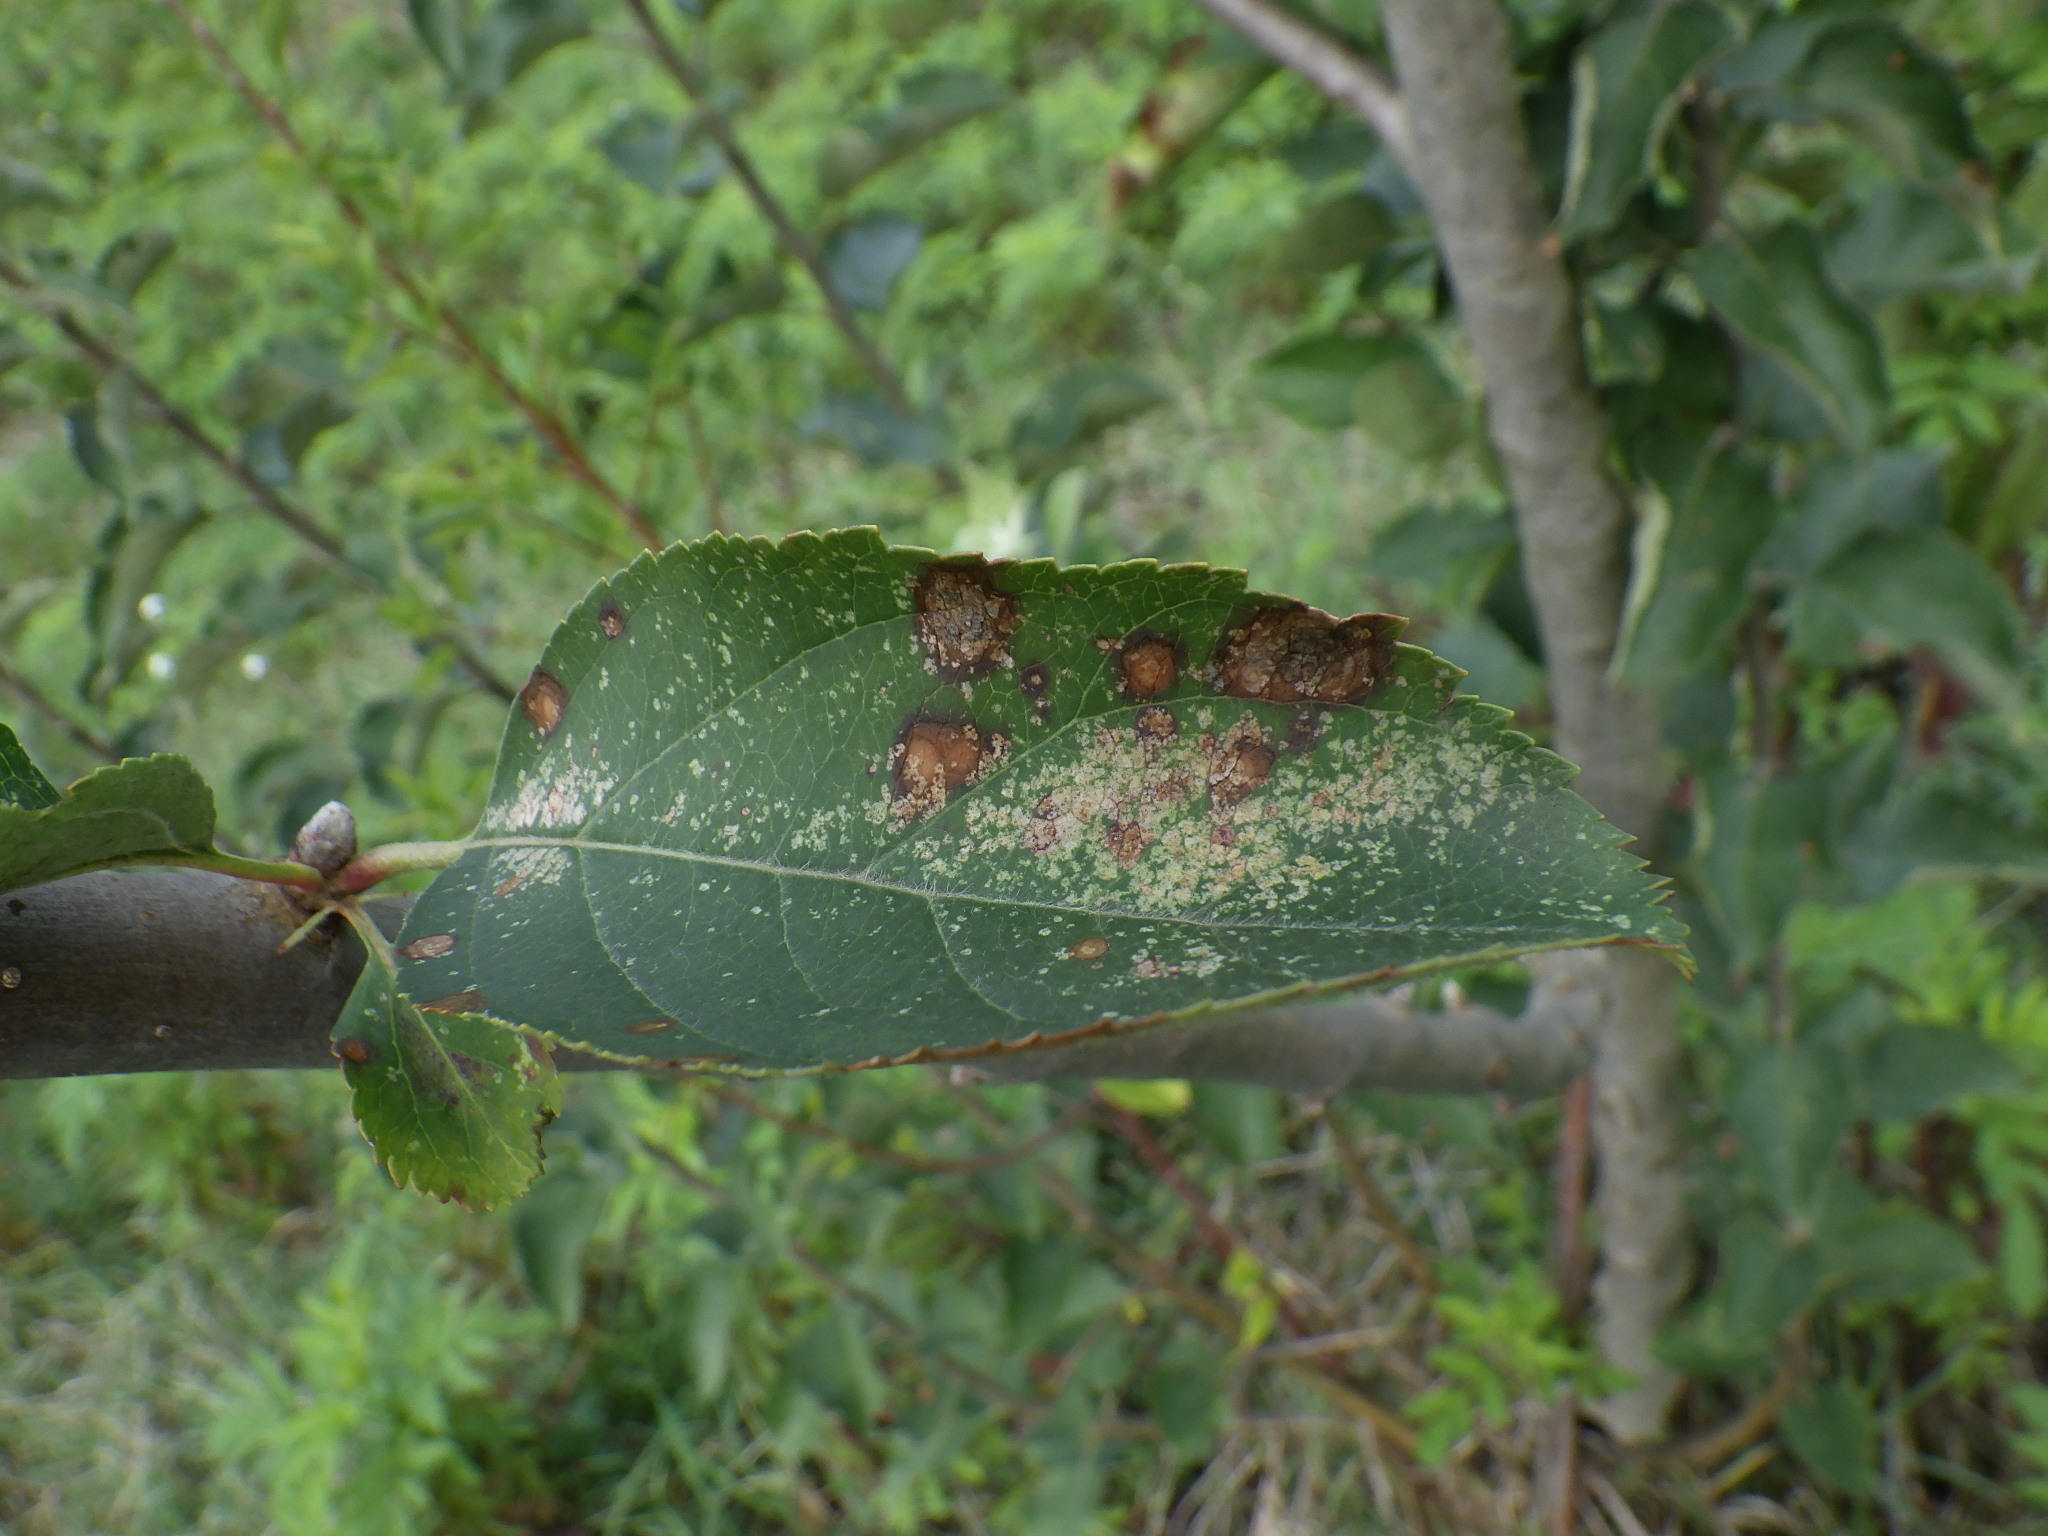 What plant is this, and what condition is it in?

apple, alternaria, mites
